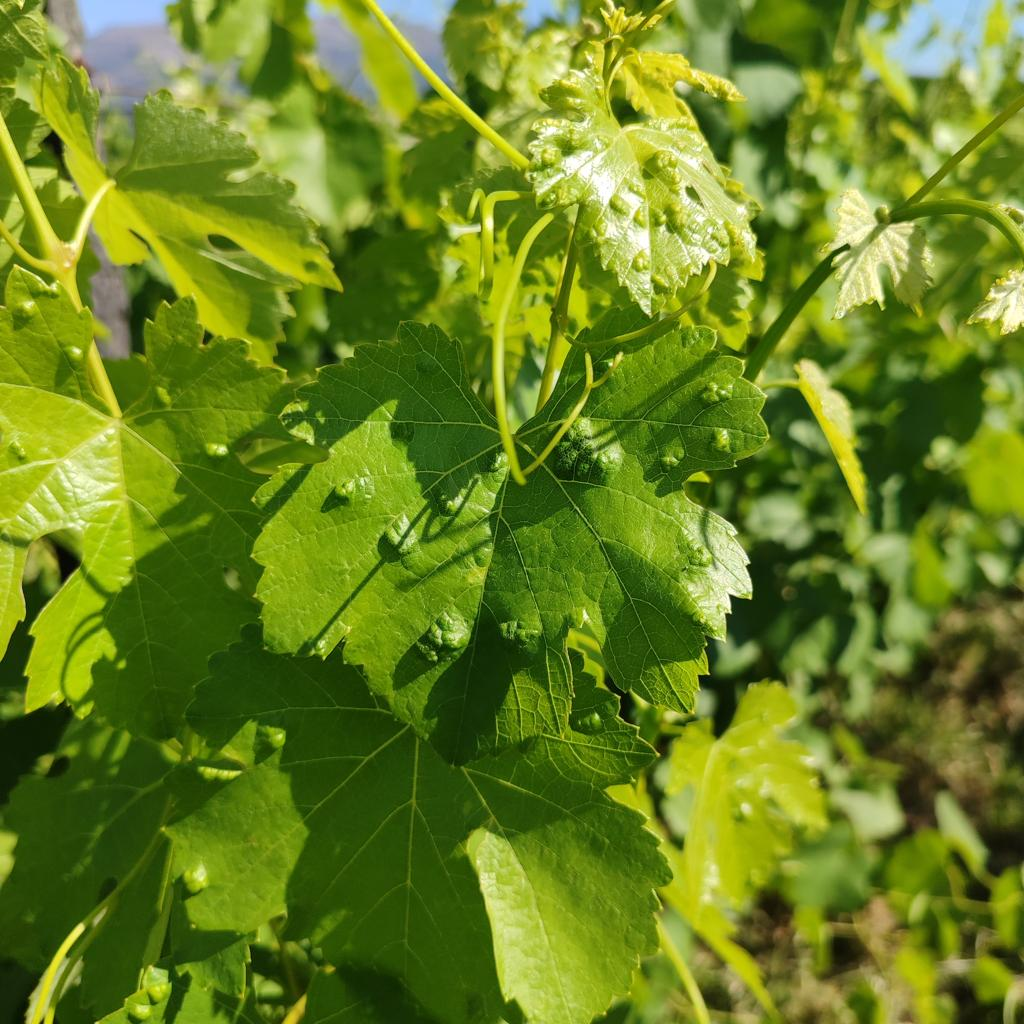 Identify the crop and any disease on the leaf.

grapevine, erineum mite
